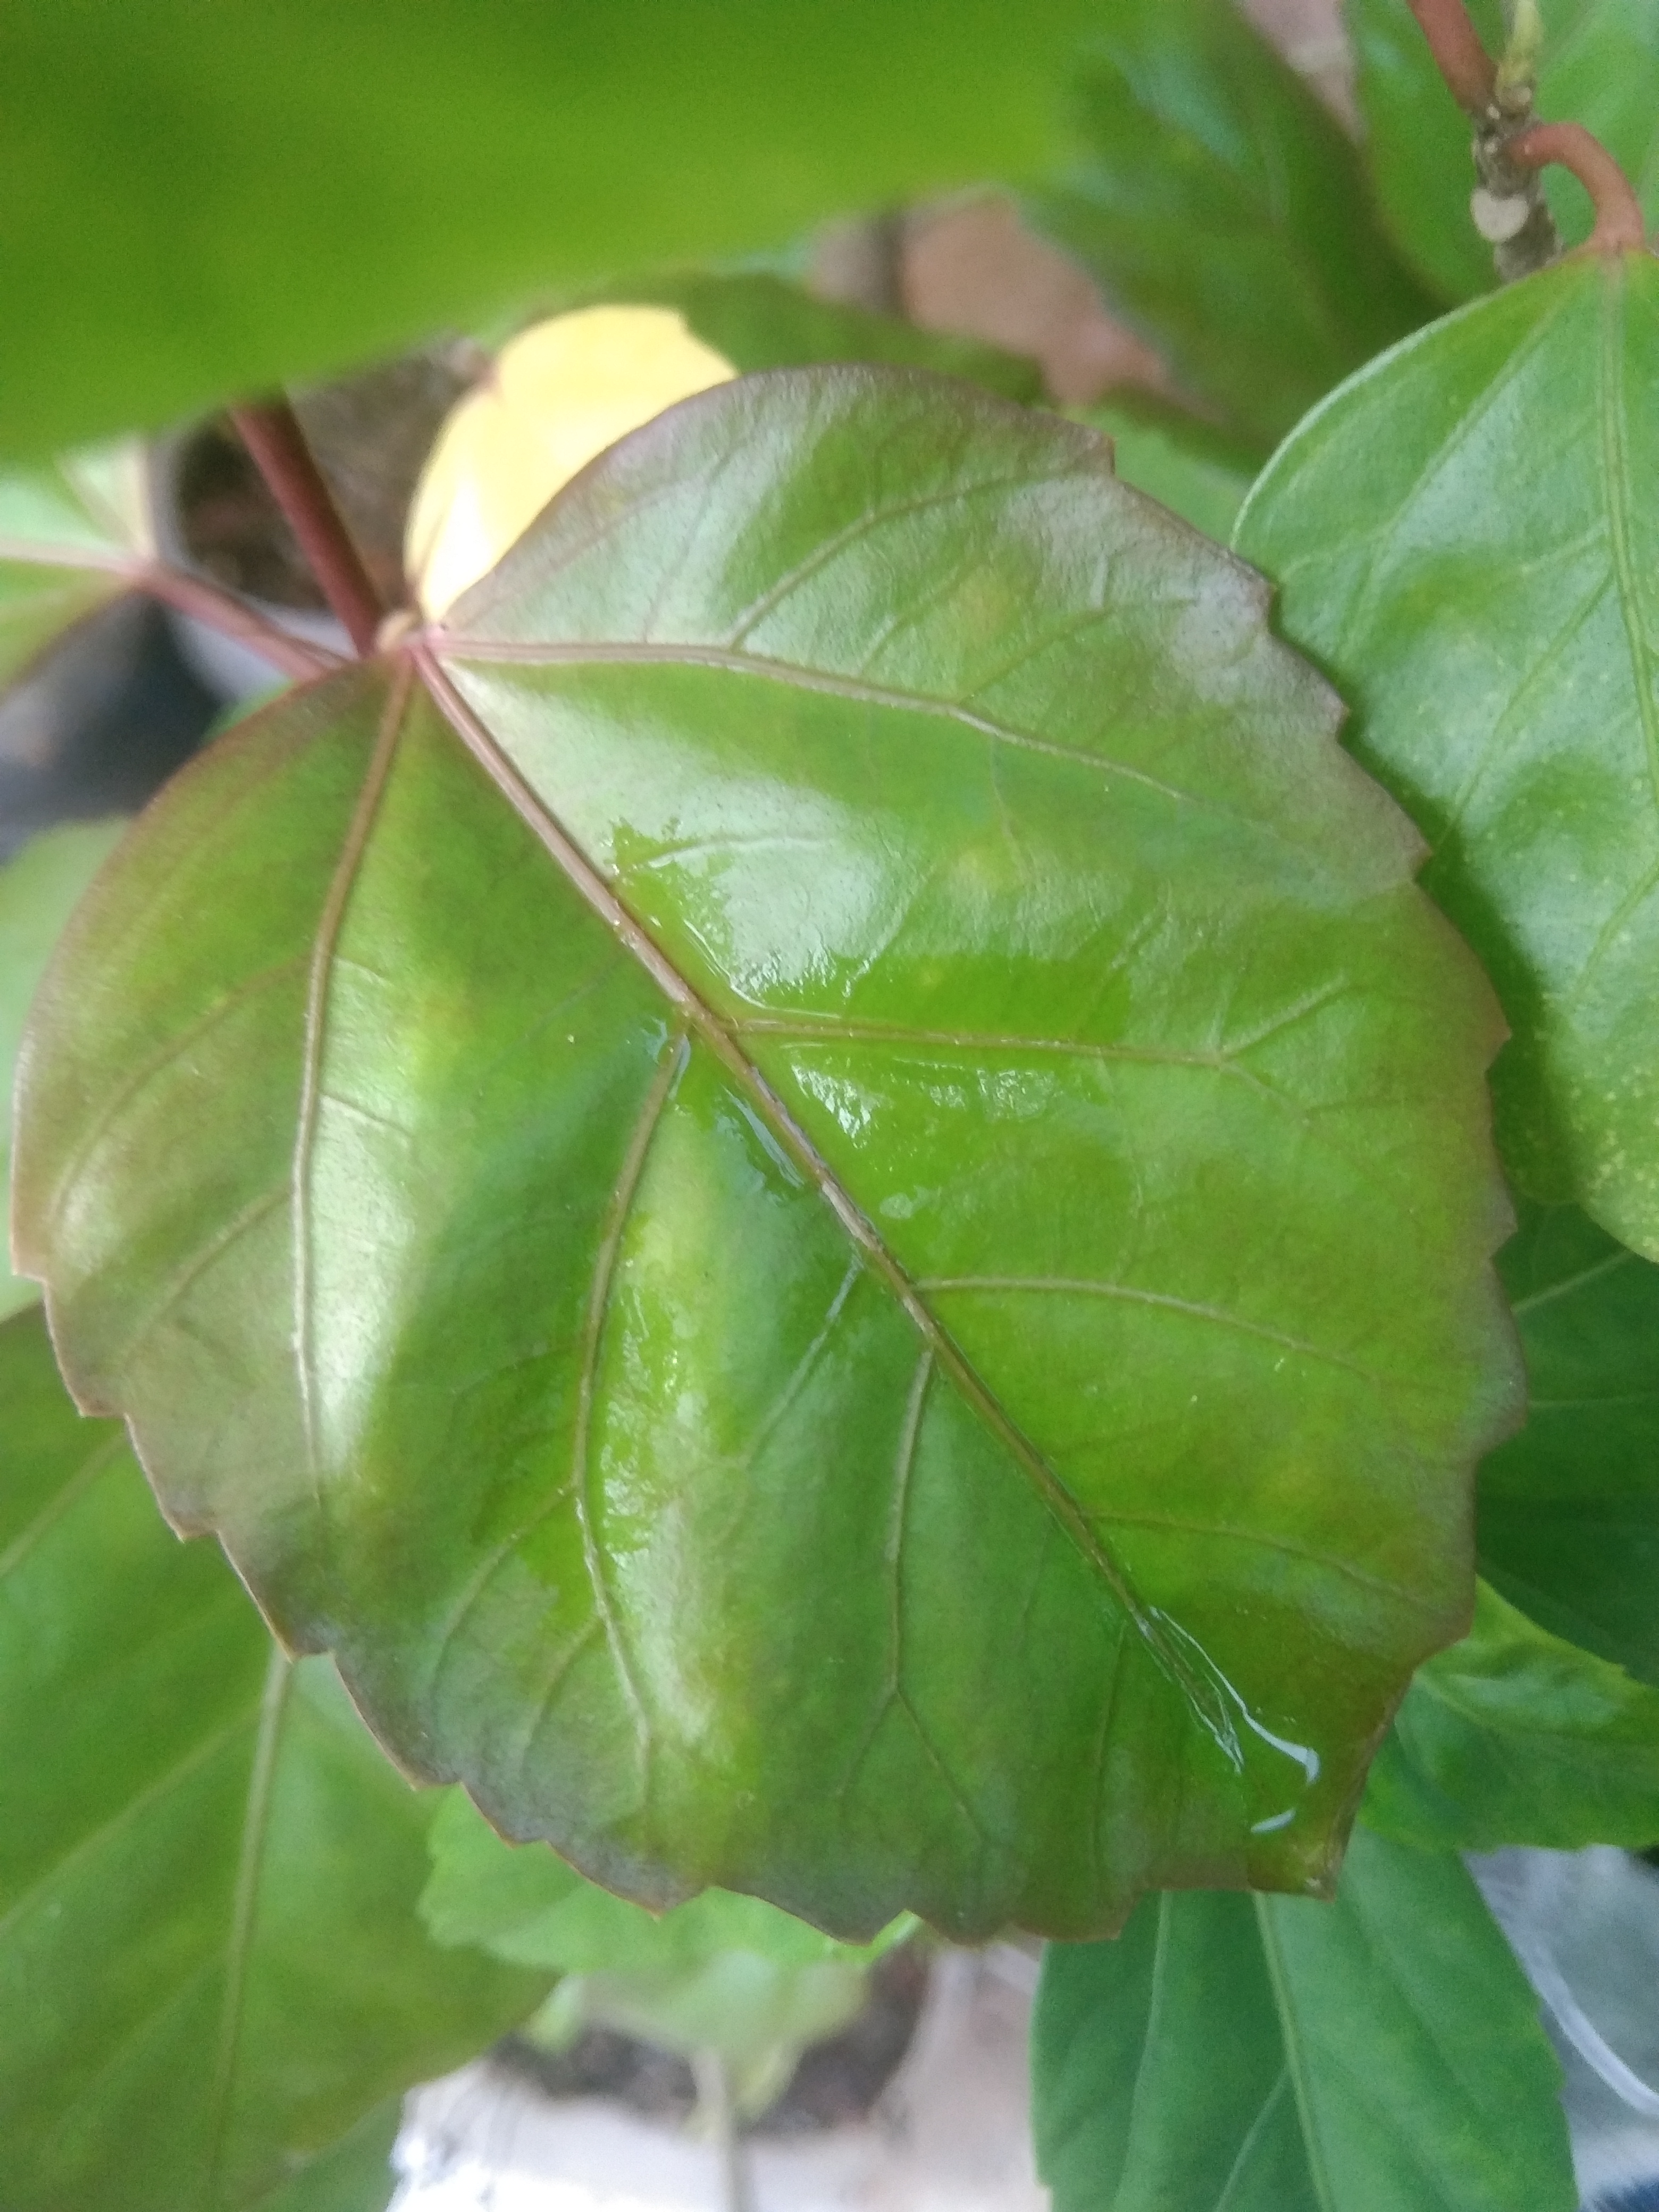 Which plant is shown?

hibiscus
